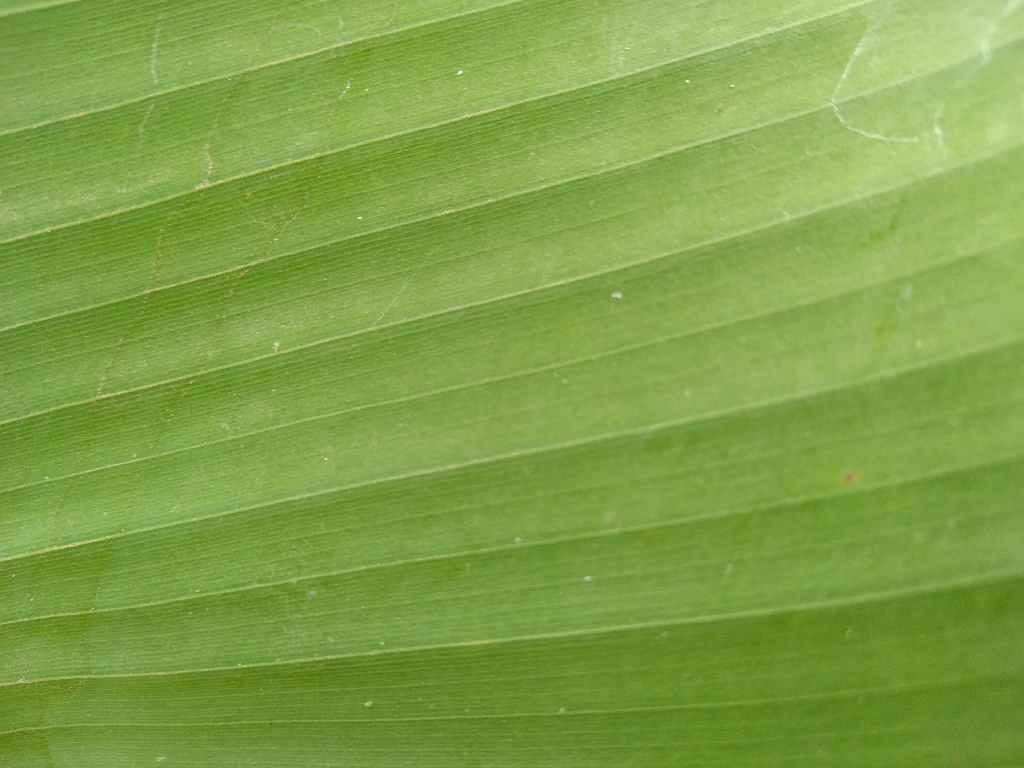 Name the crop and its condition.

banana, healthy
